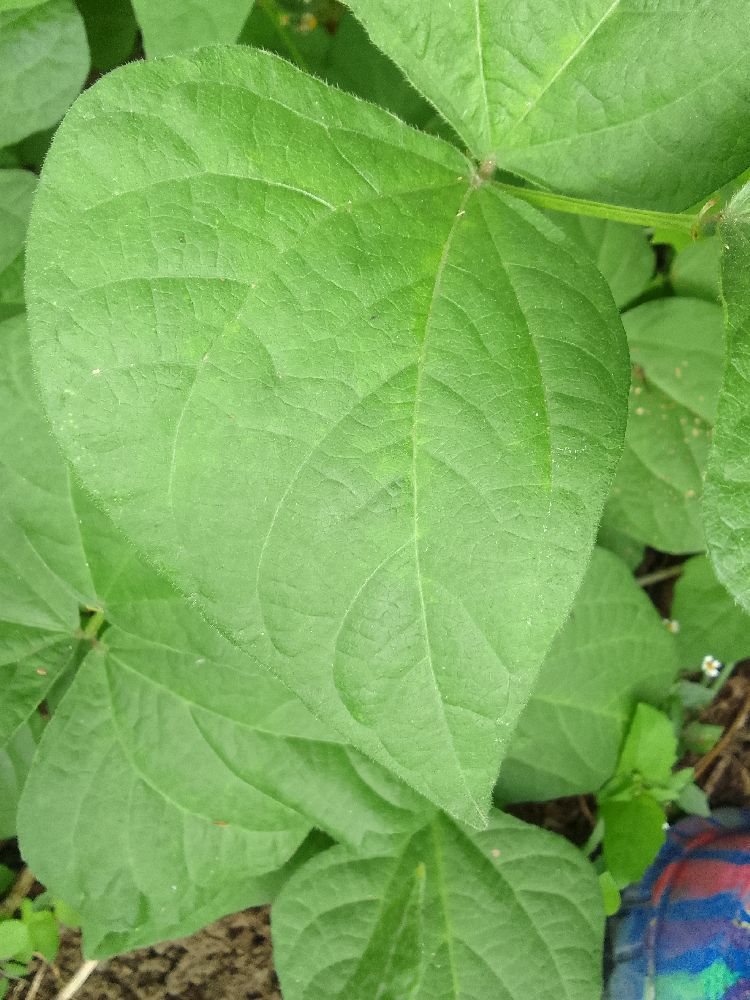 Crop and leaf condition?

common bean, healthy
